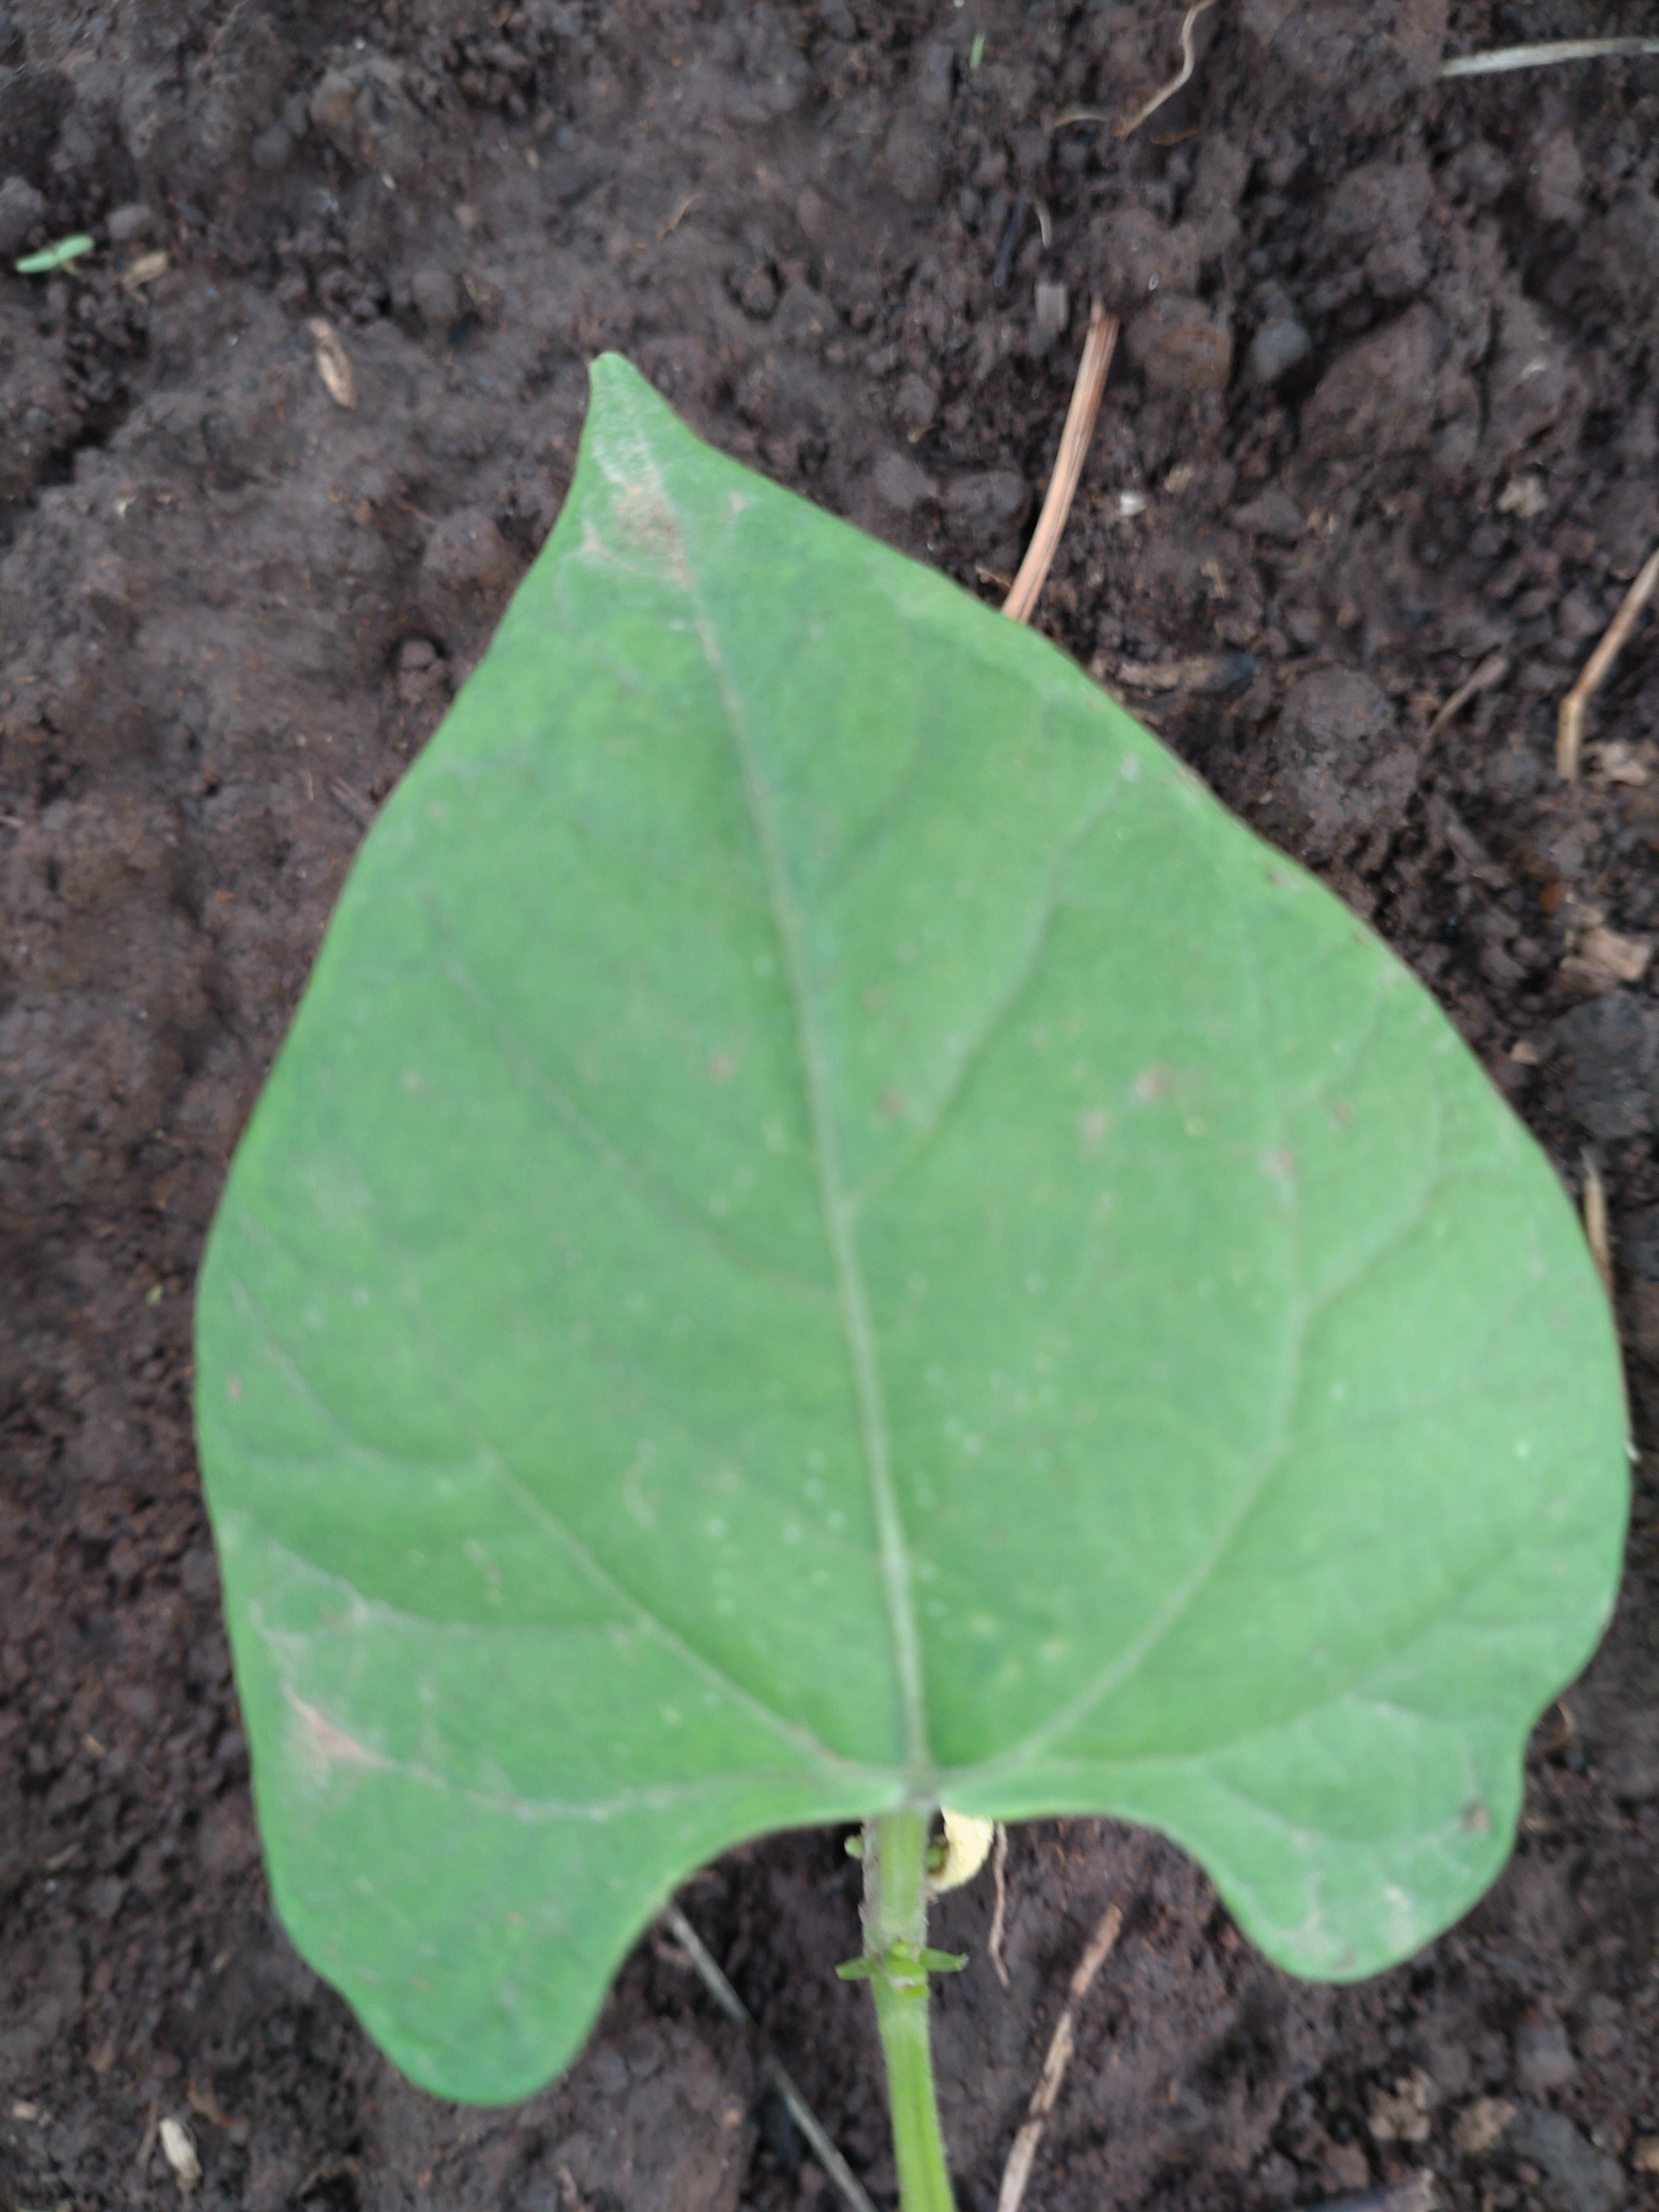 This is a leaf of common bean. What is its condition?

healthy
